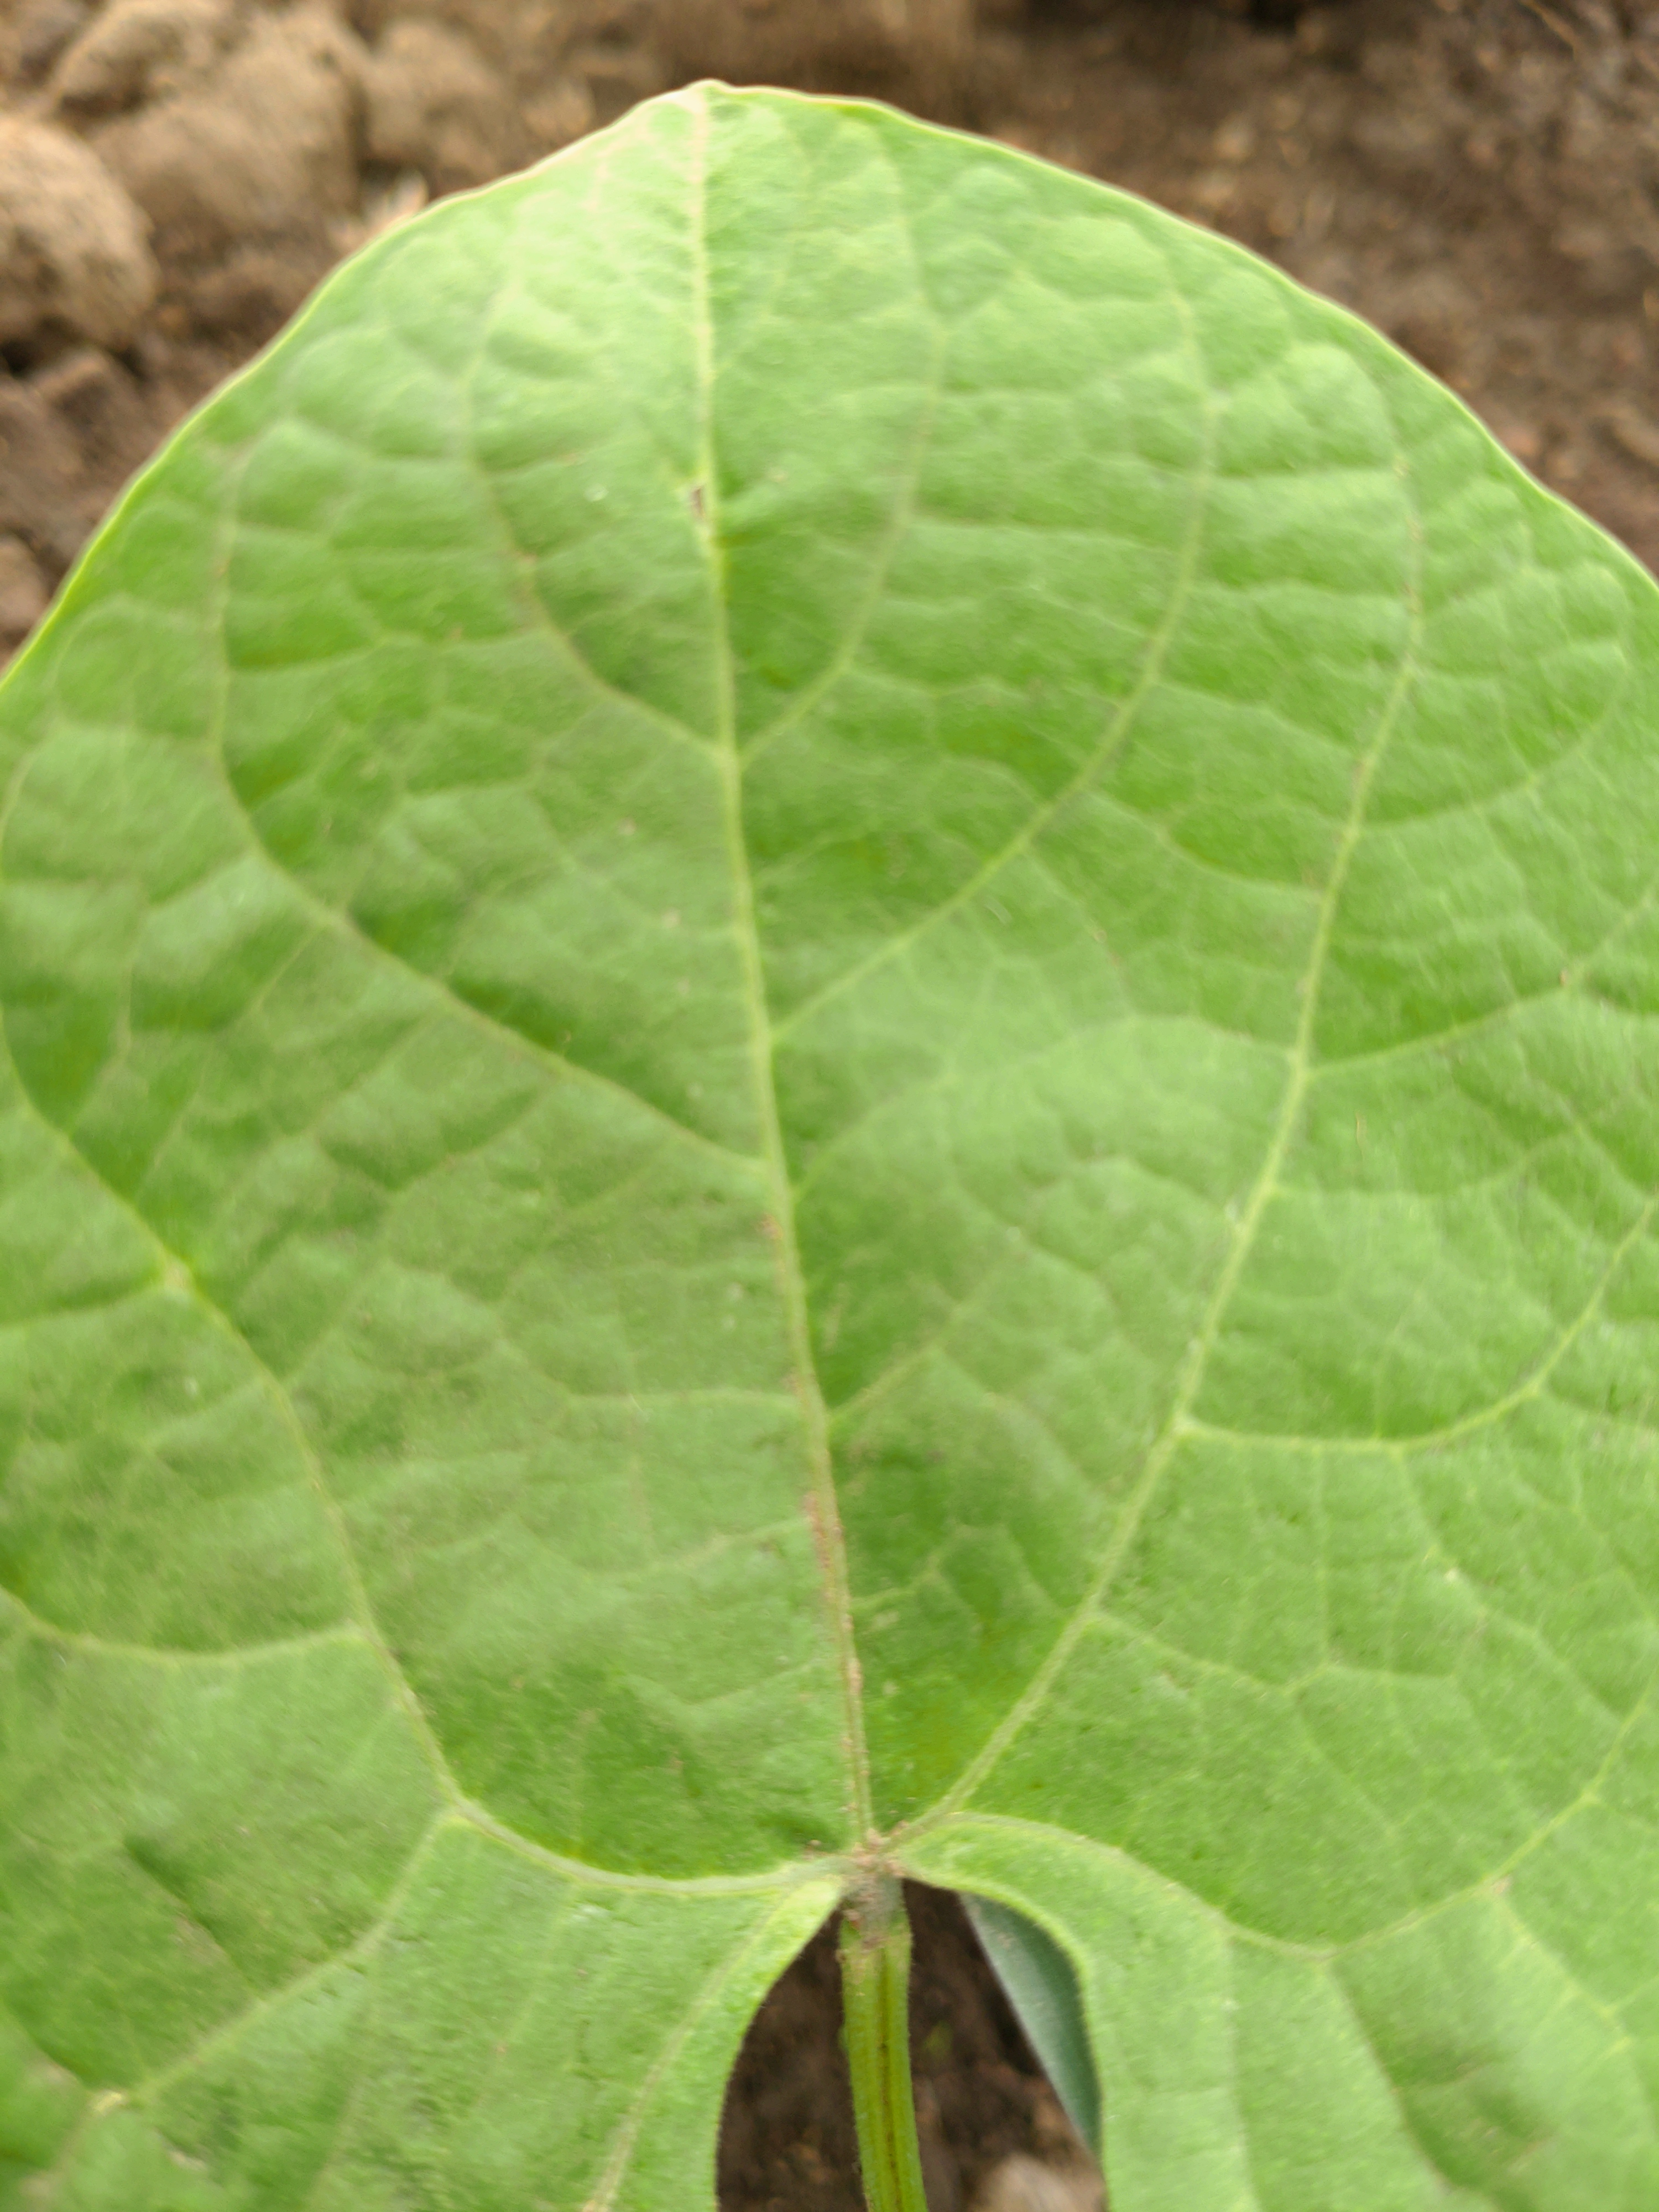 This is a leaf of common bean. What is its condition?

healthy
